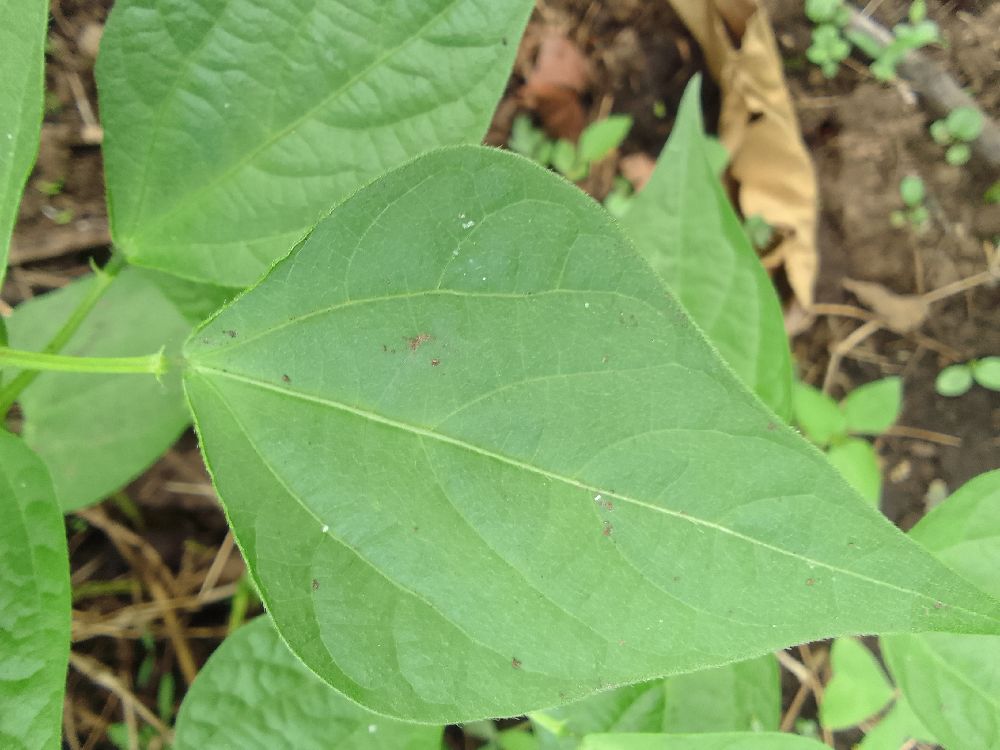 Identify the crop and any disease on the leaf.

common bean, healthy
